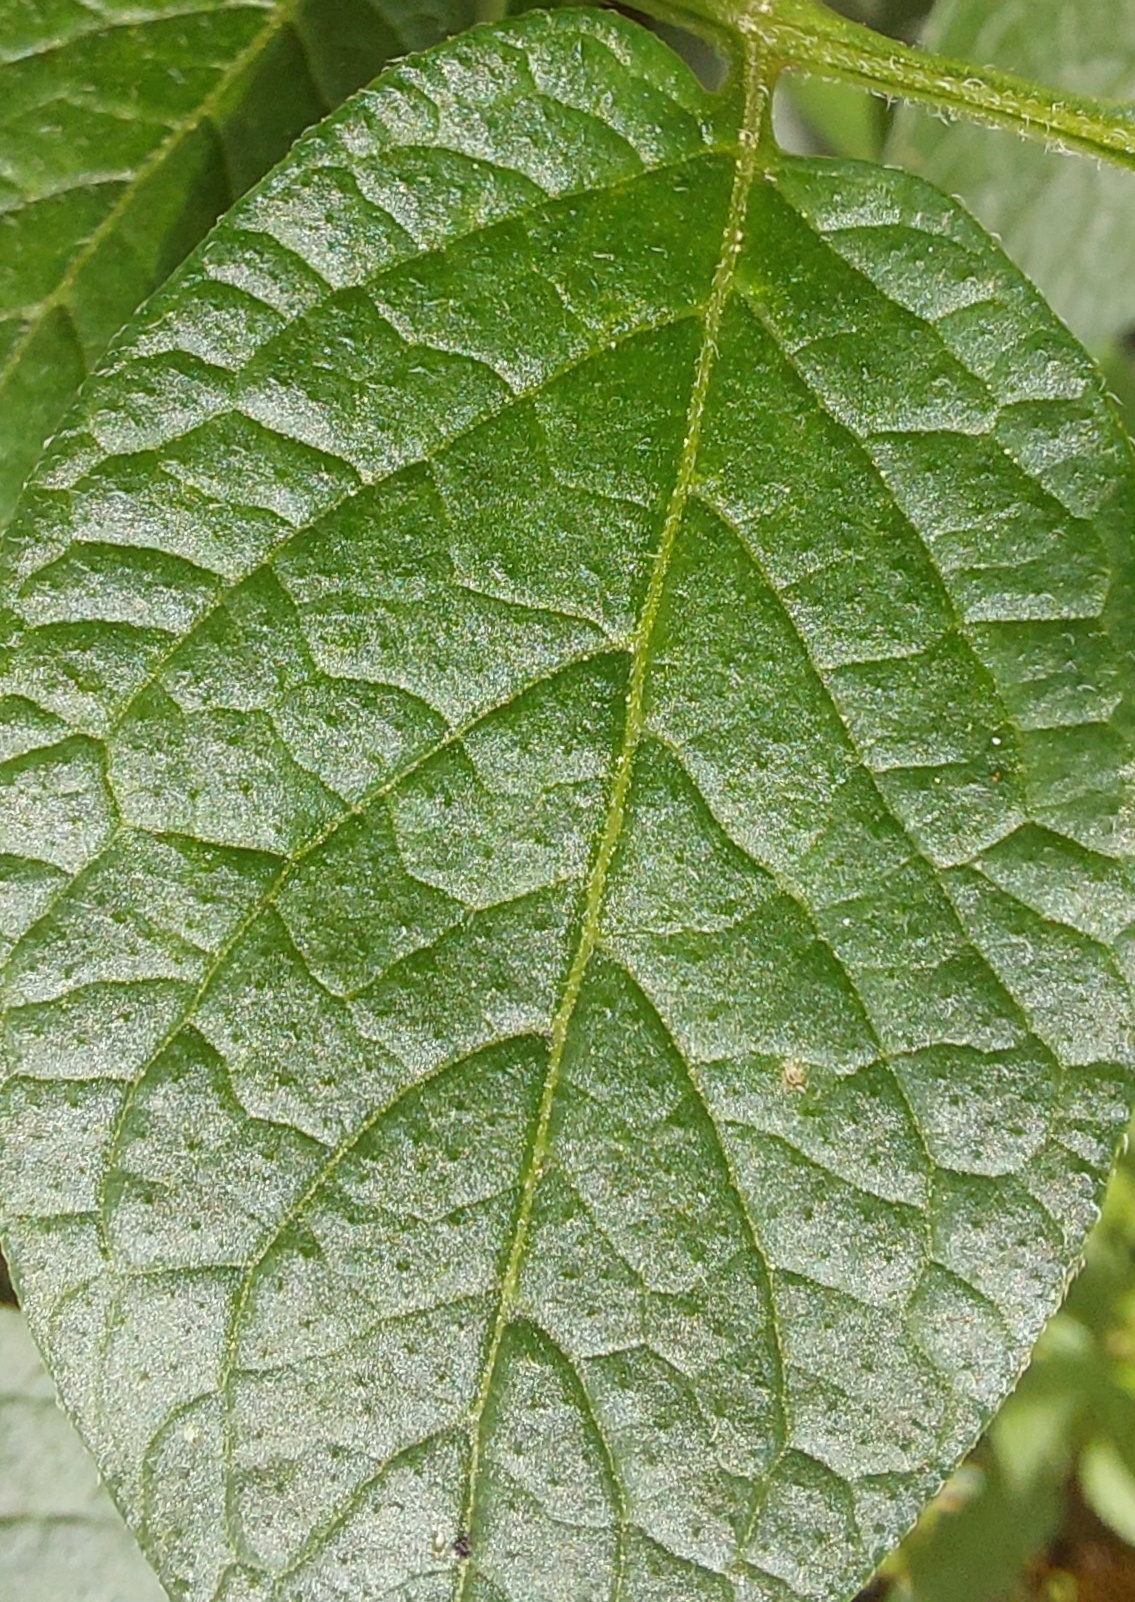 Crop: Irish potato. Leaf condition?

healthy
